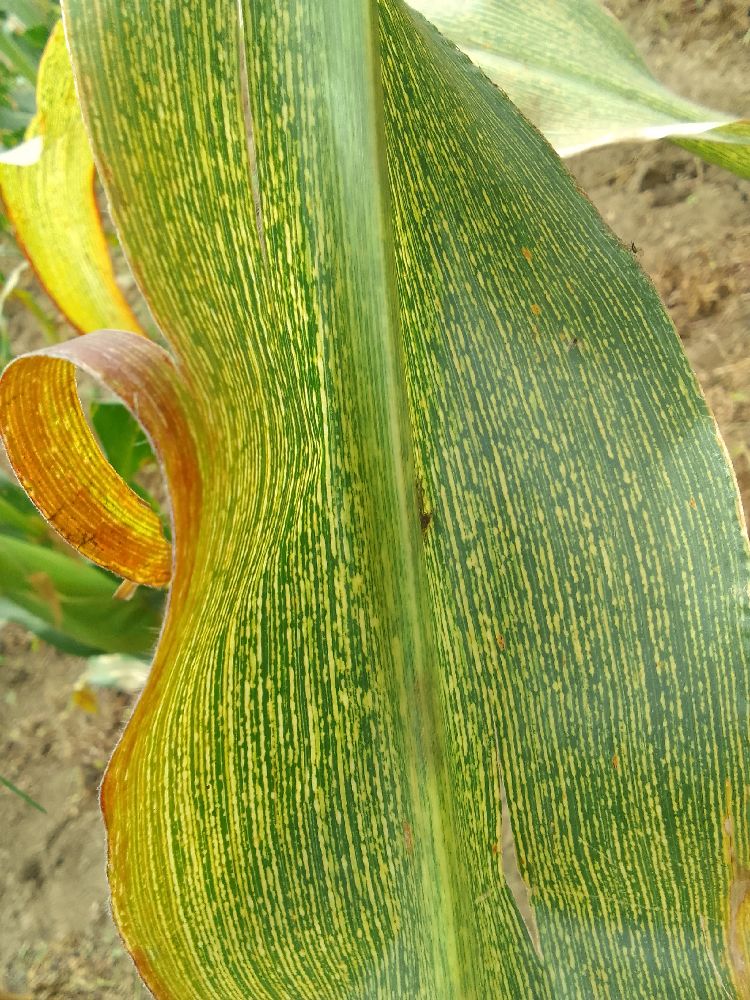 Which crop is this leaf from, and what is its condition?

maize, maize streak virus
